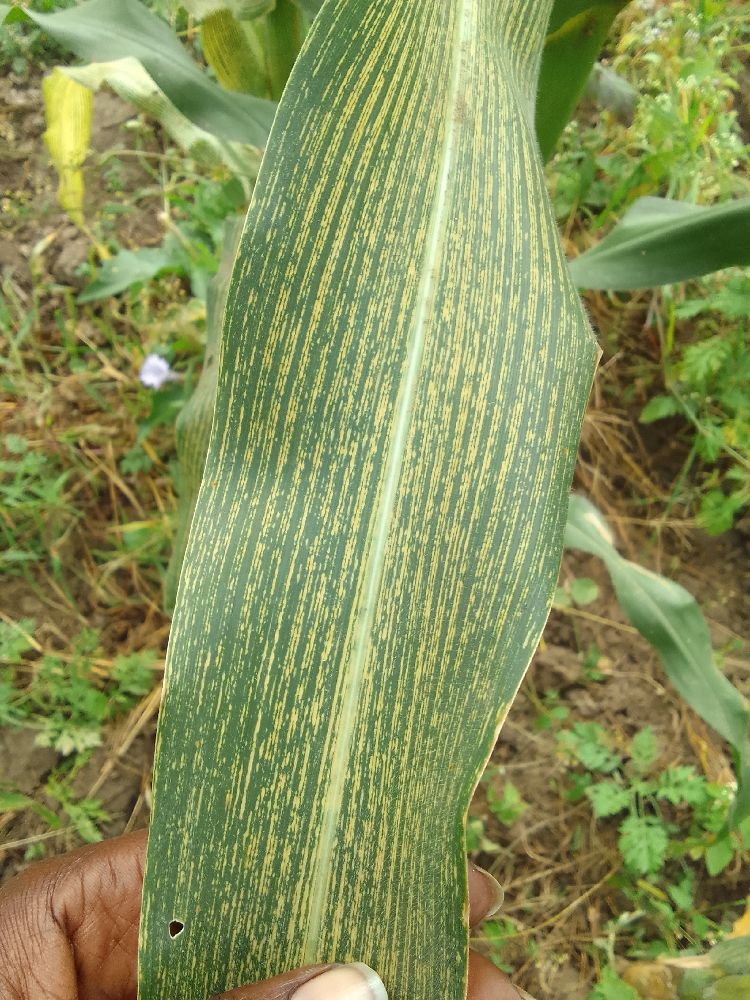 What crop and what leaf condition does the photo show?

maize, maize streak virus
